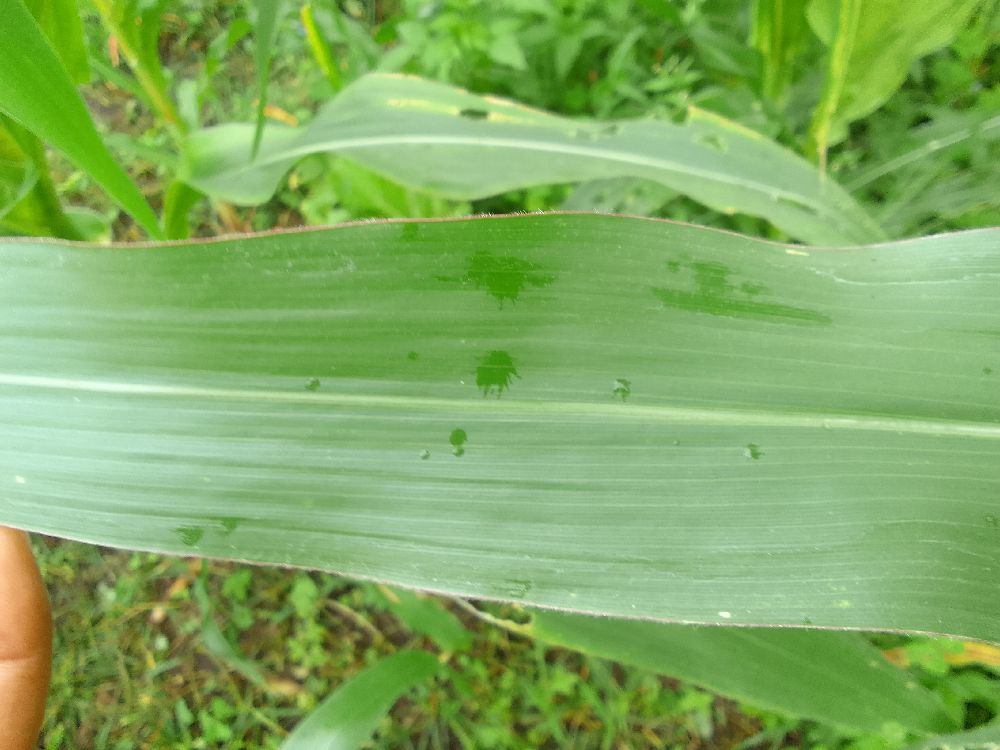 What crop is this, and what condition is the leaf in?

maize, healthy
